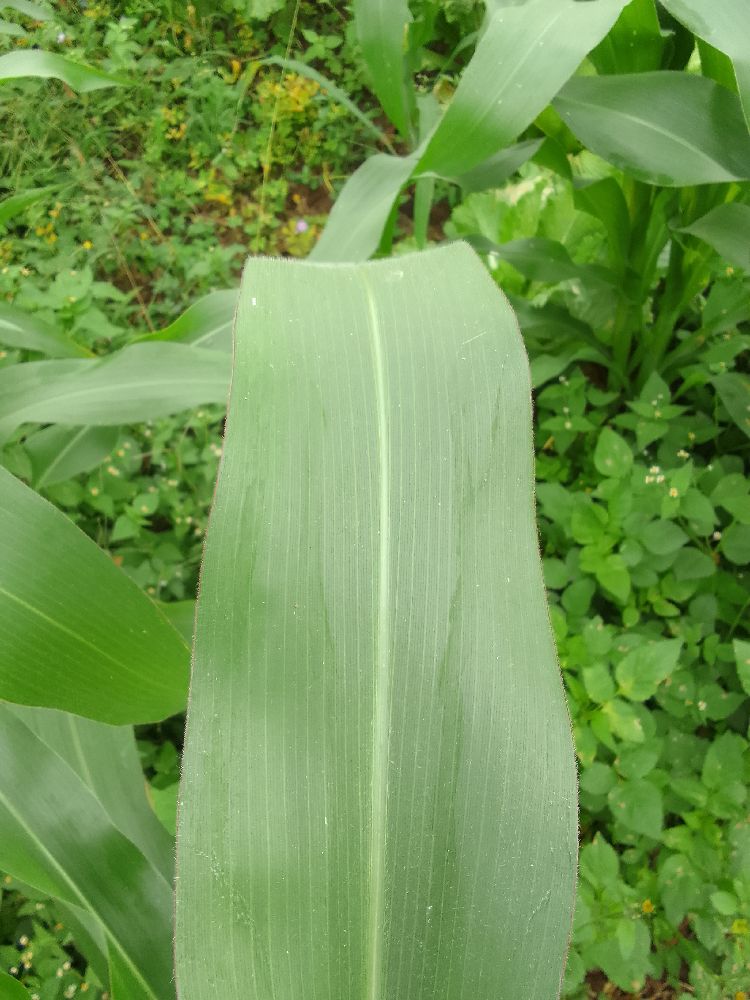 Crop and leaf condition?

maize, healthy
